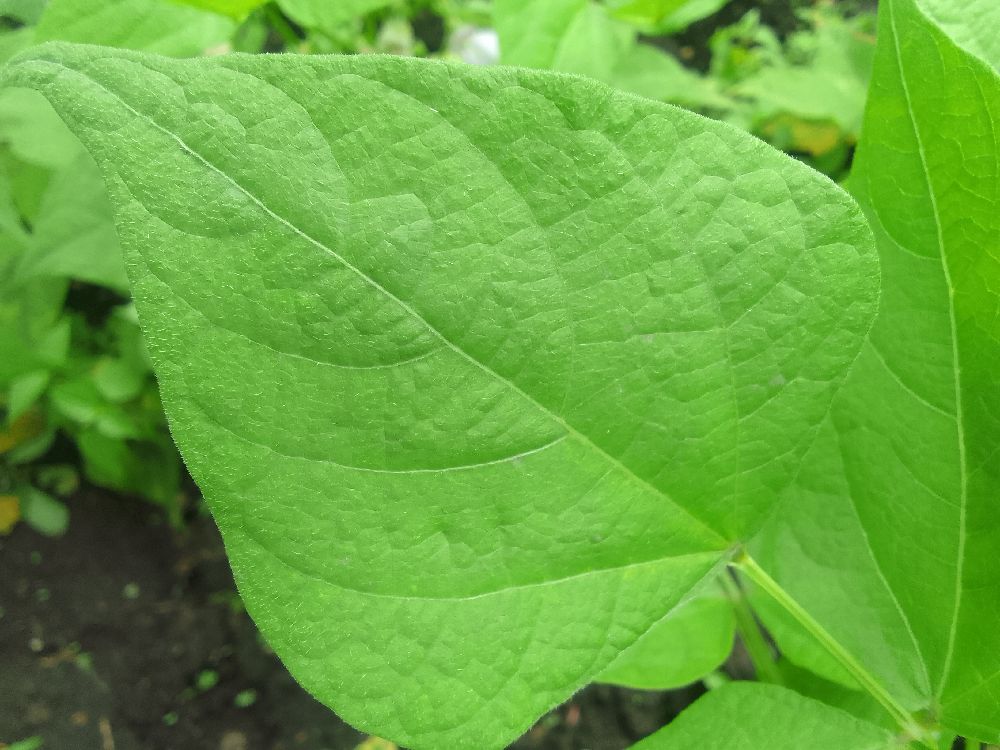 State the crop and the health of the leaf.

common bean, healthy
